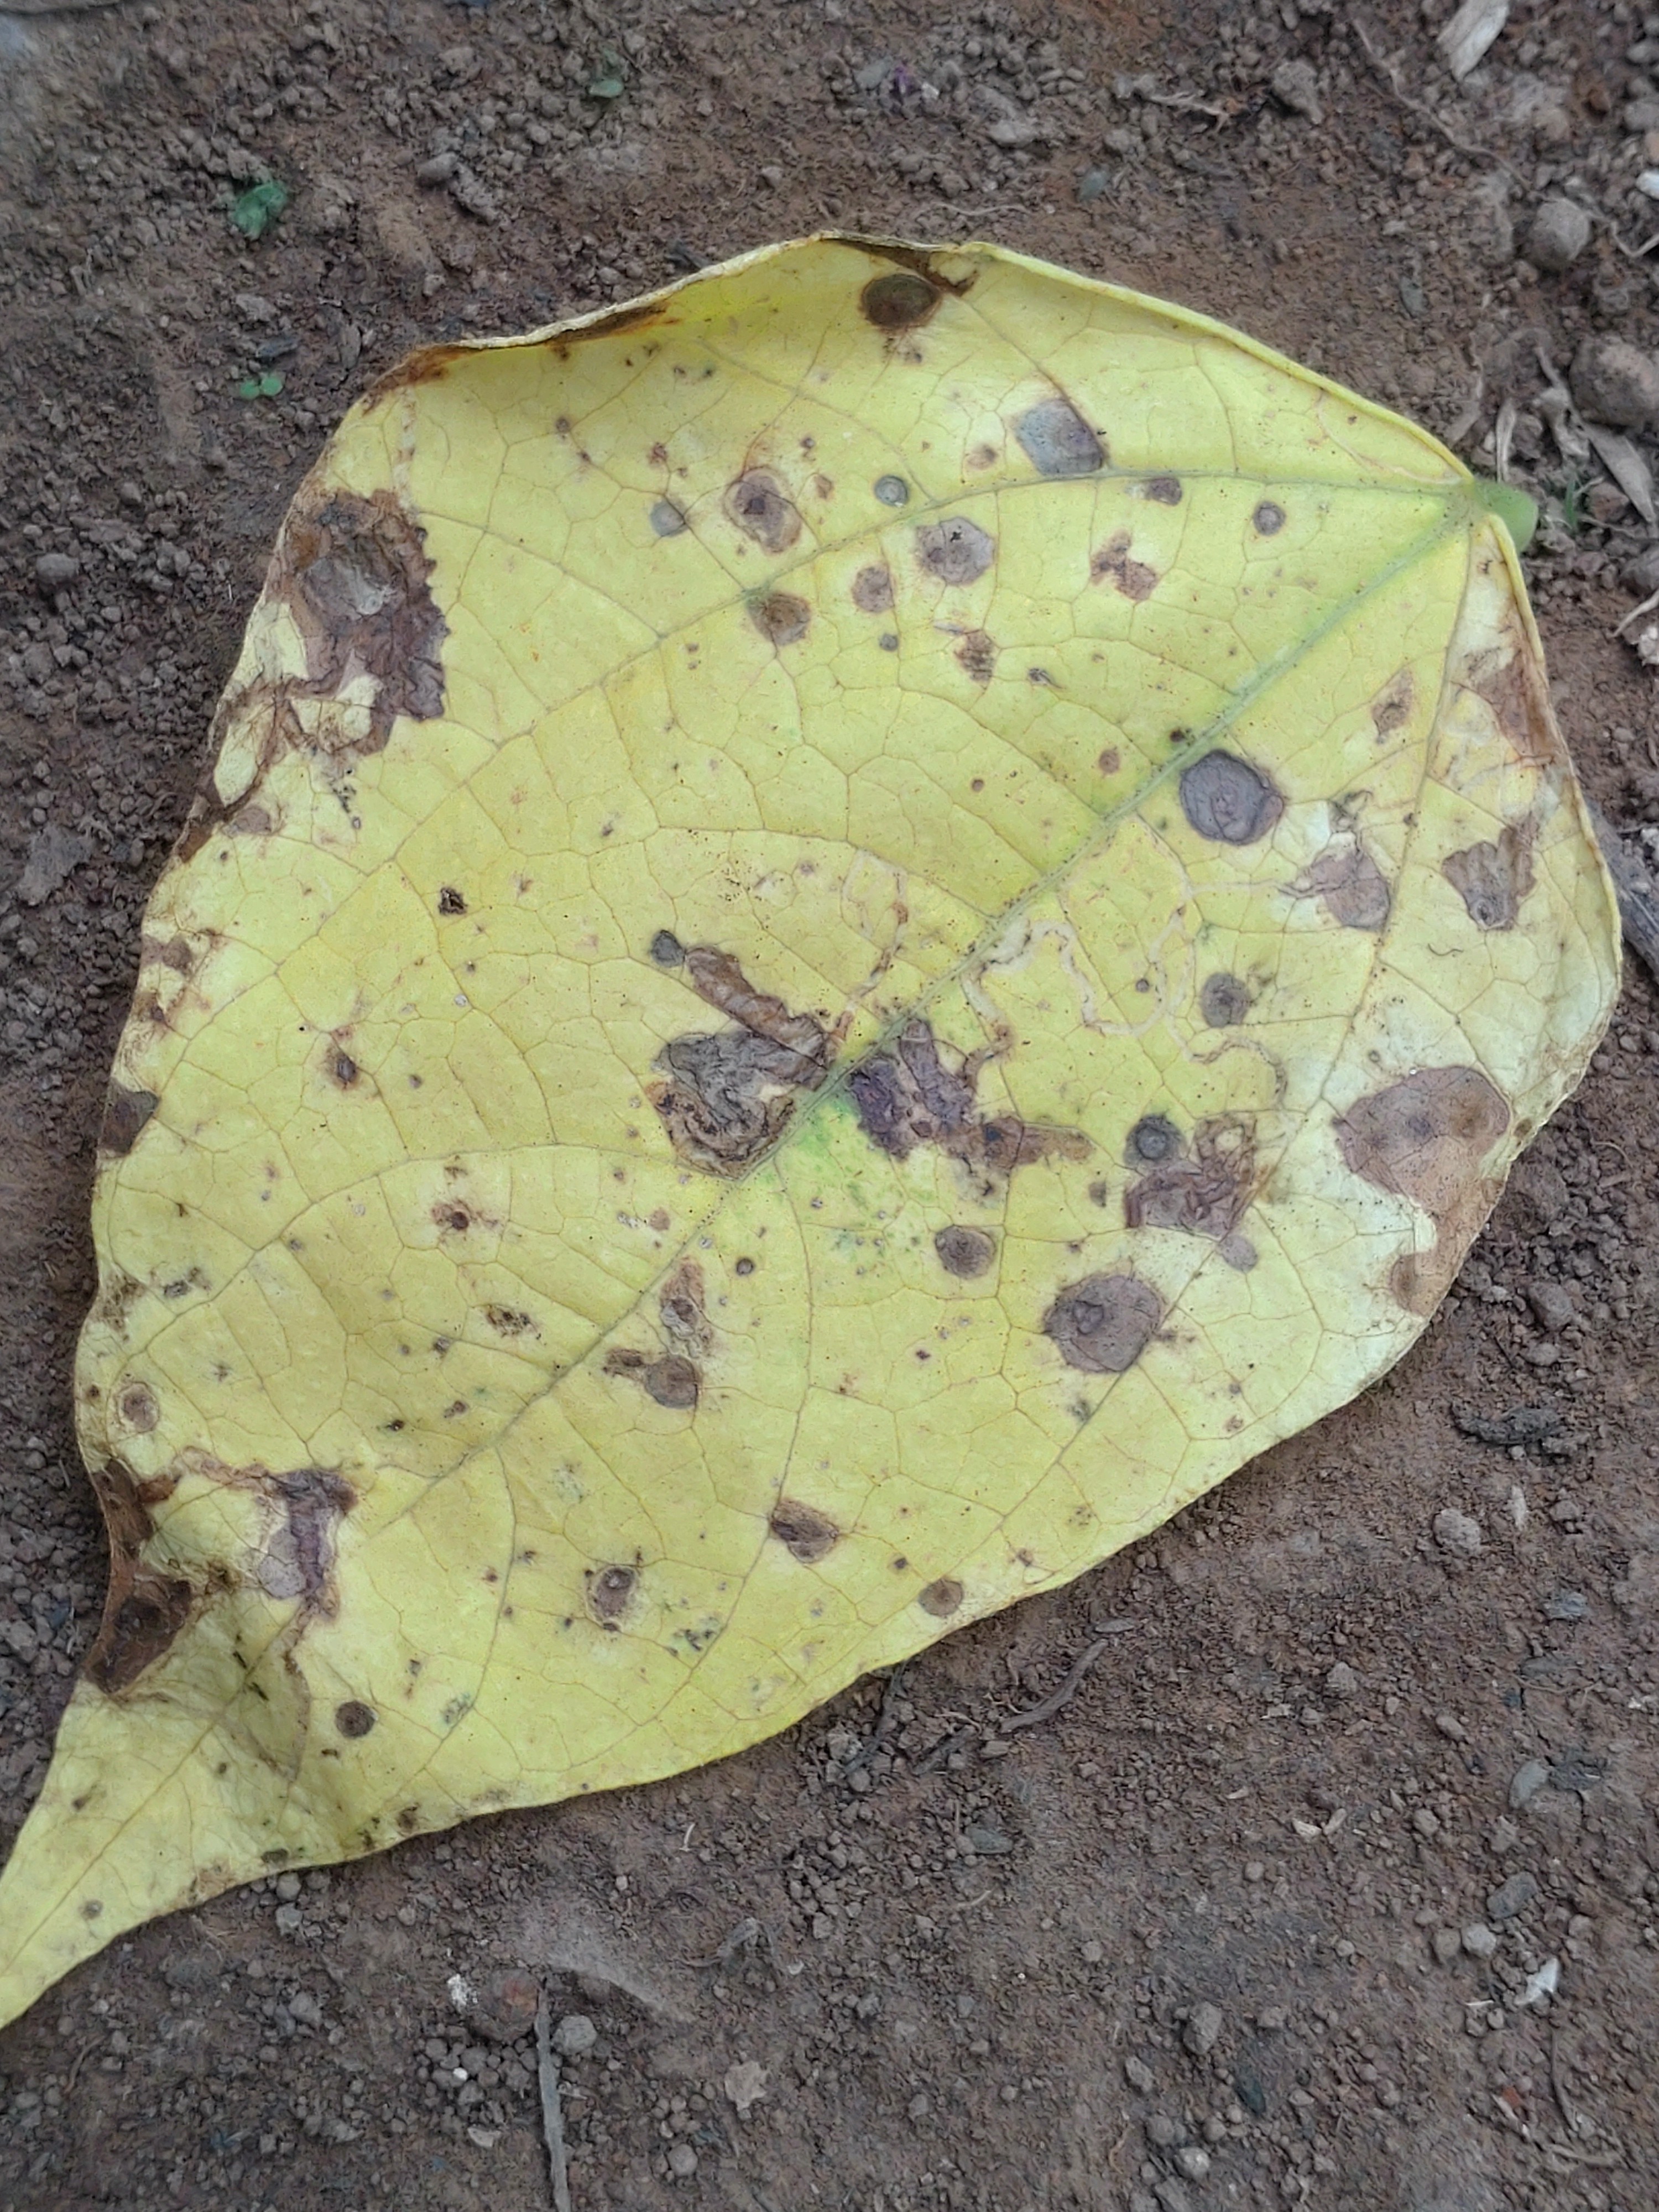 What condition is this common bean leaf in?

anthracnose
